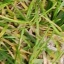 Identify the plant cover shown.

grass
